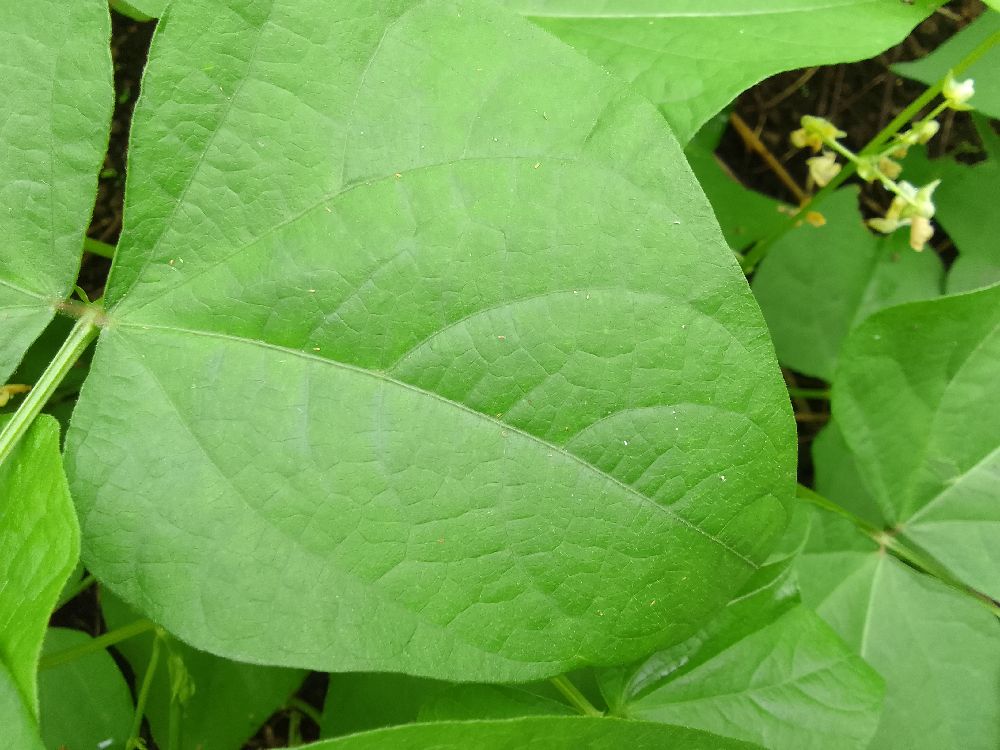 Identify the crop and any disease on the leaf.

common bean, healthy
